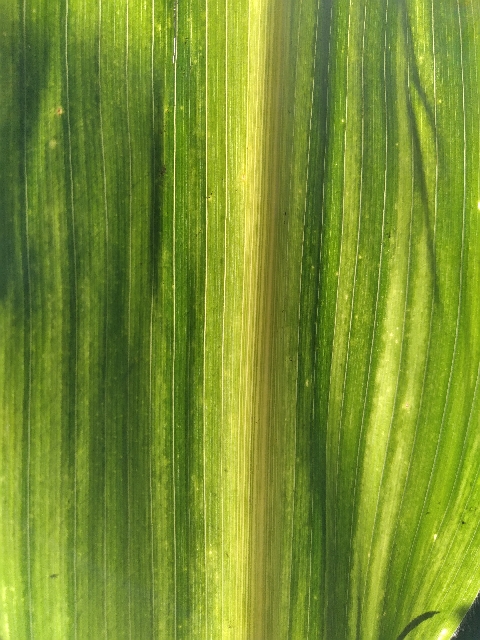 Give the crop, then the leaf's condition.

maize, maize lethal necrosis
